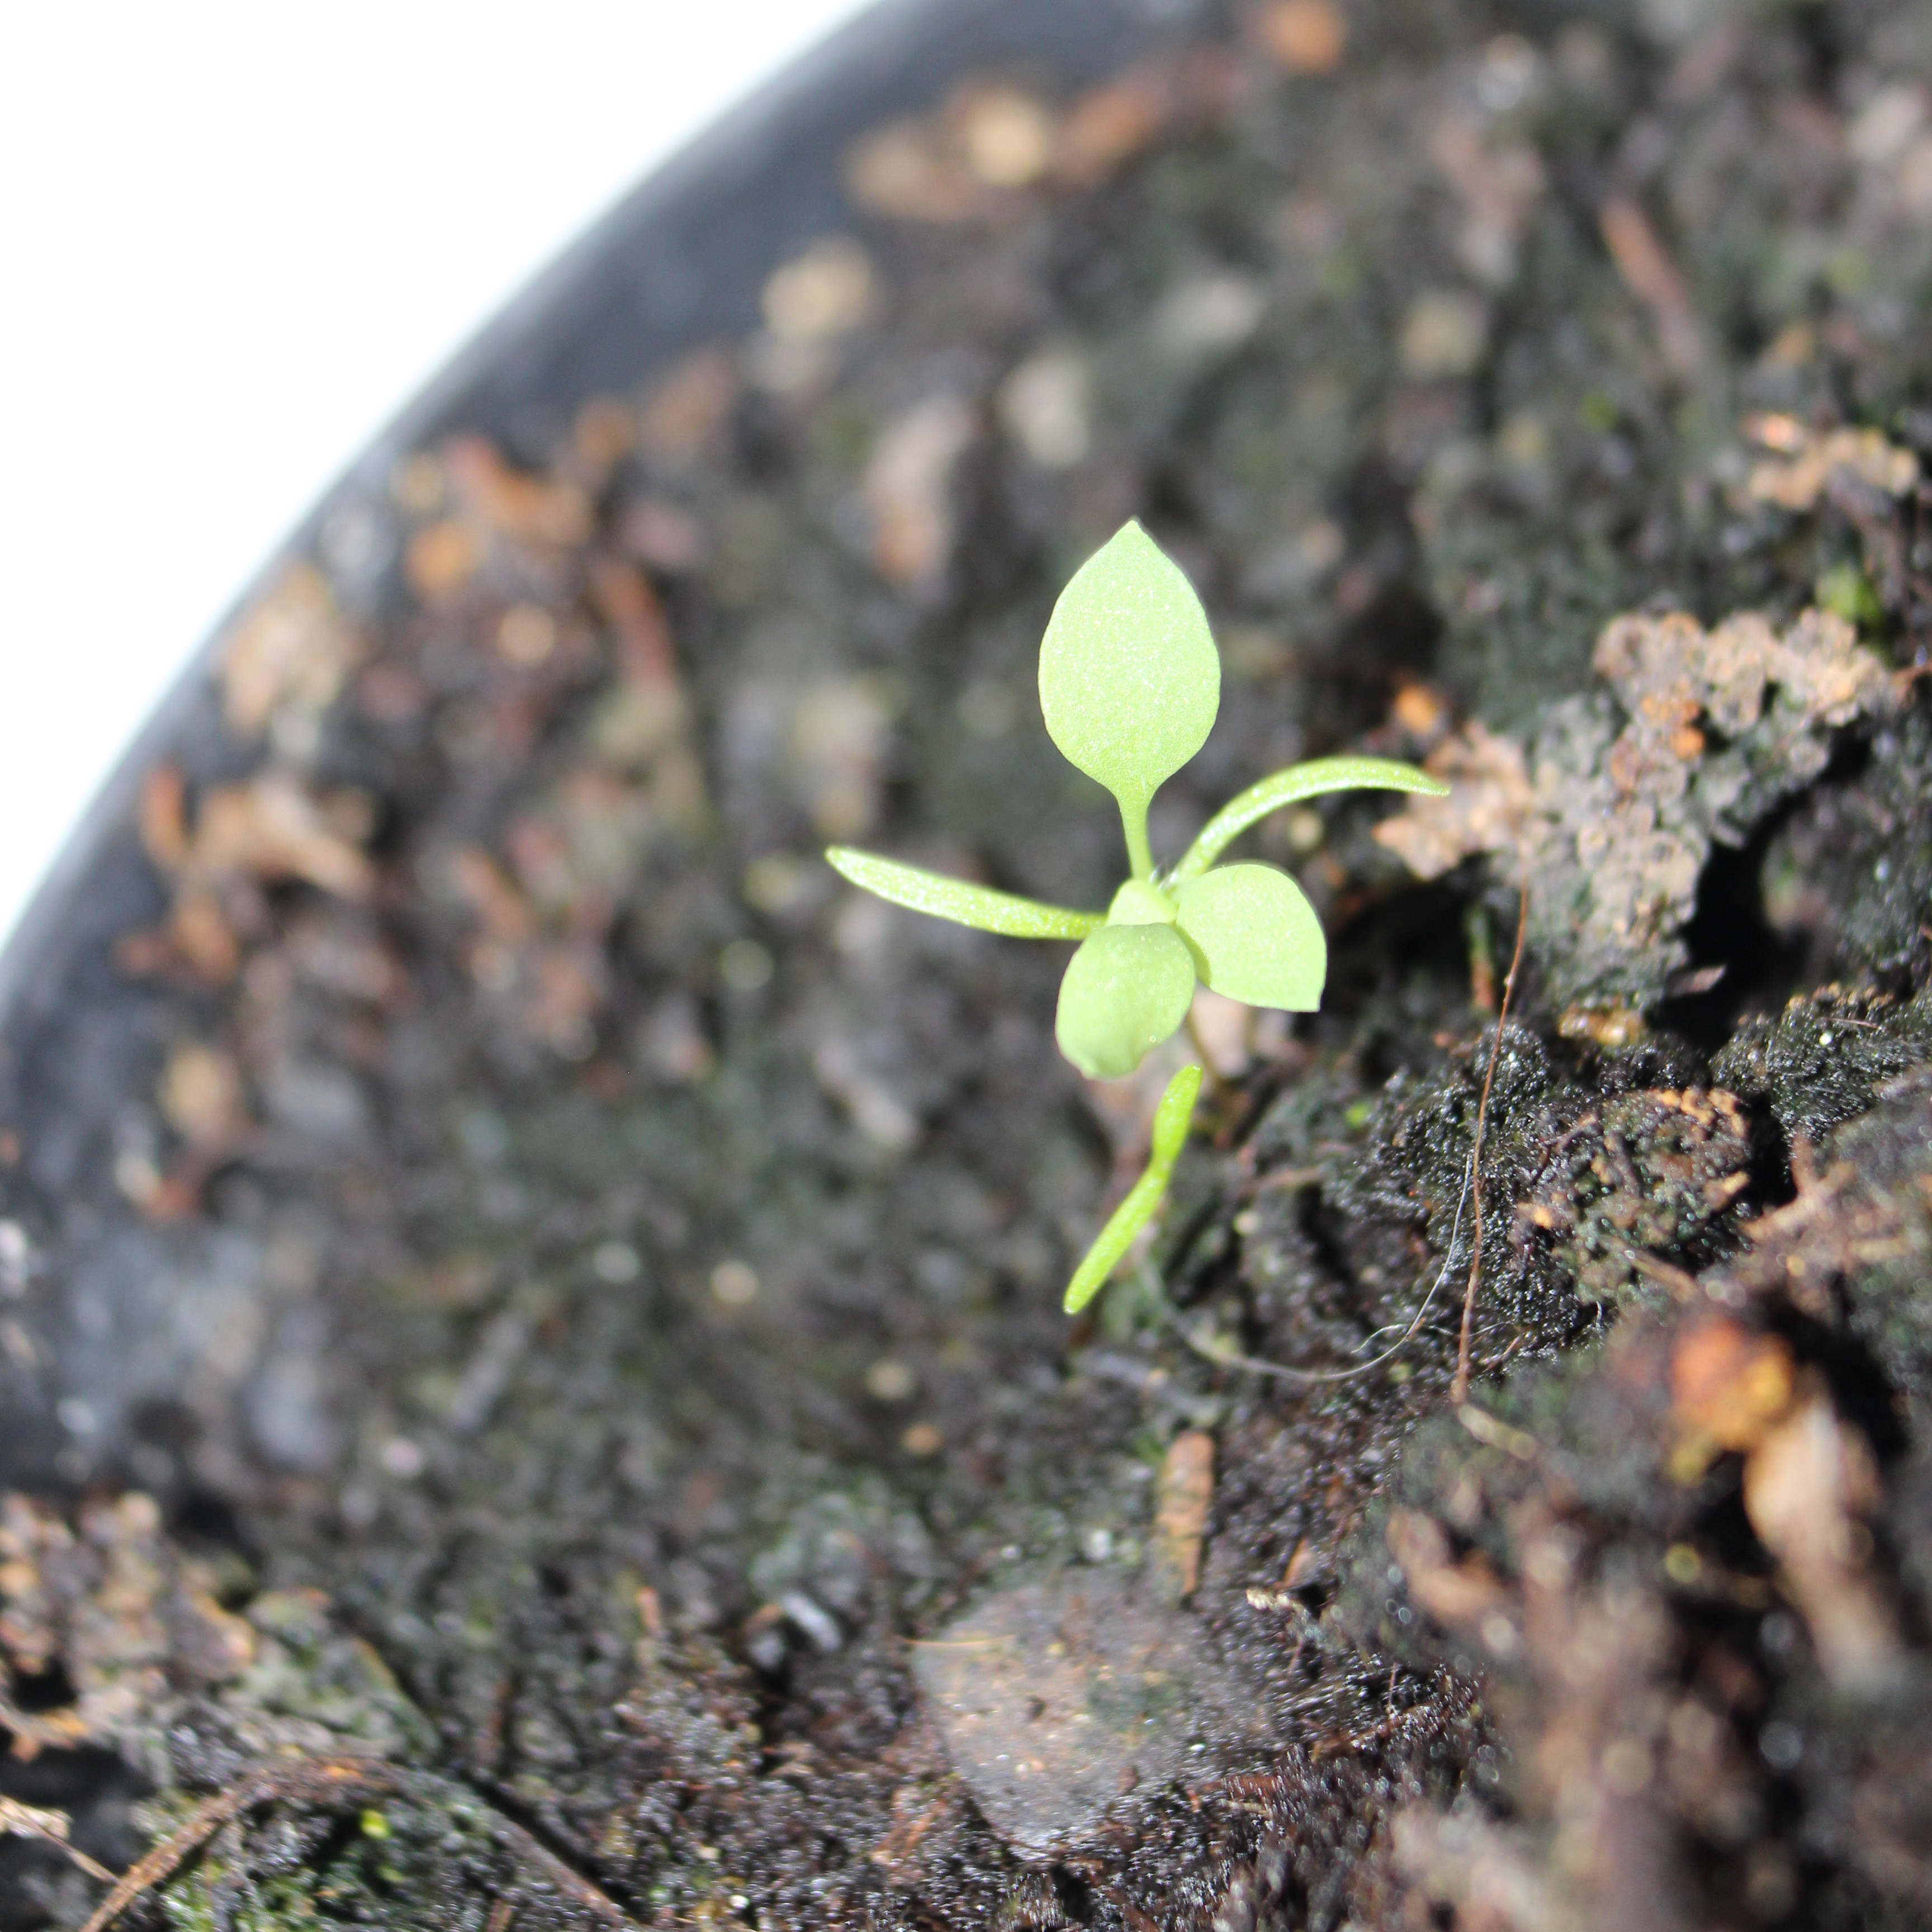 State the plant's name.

Papaver rhoeas
